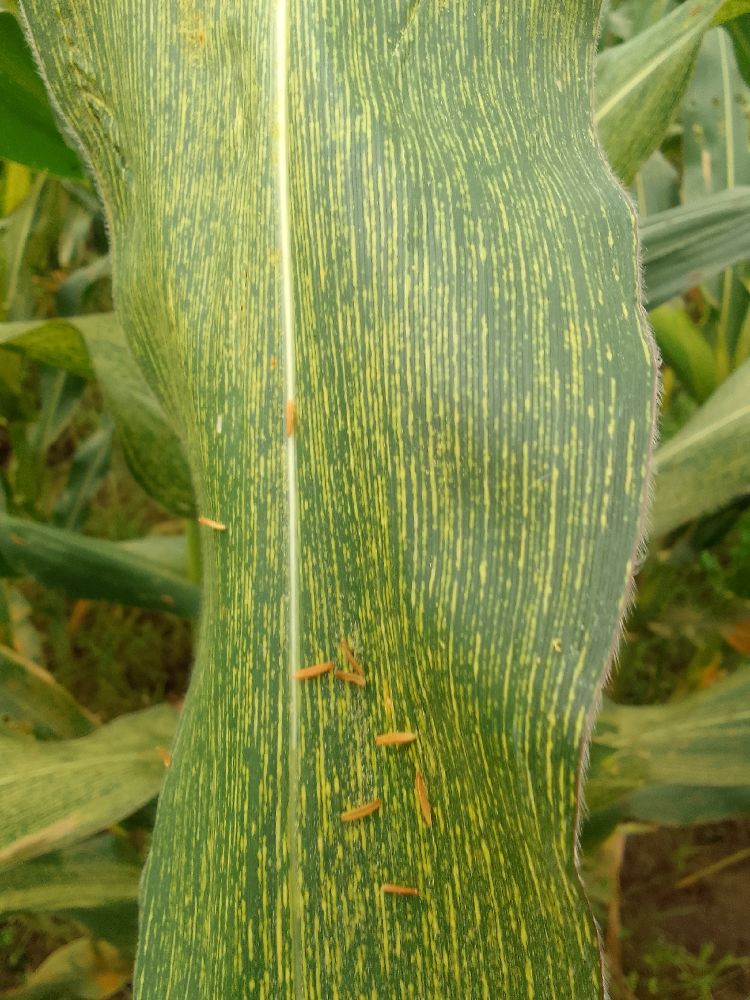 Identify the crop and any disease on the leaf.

maize, maize streak virus
